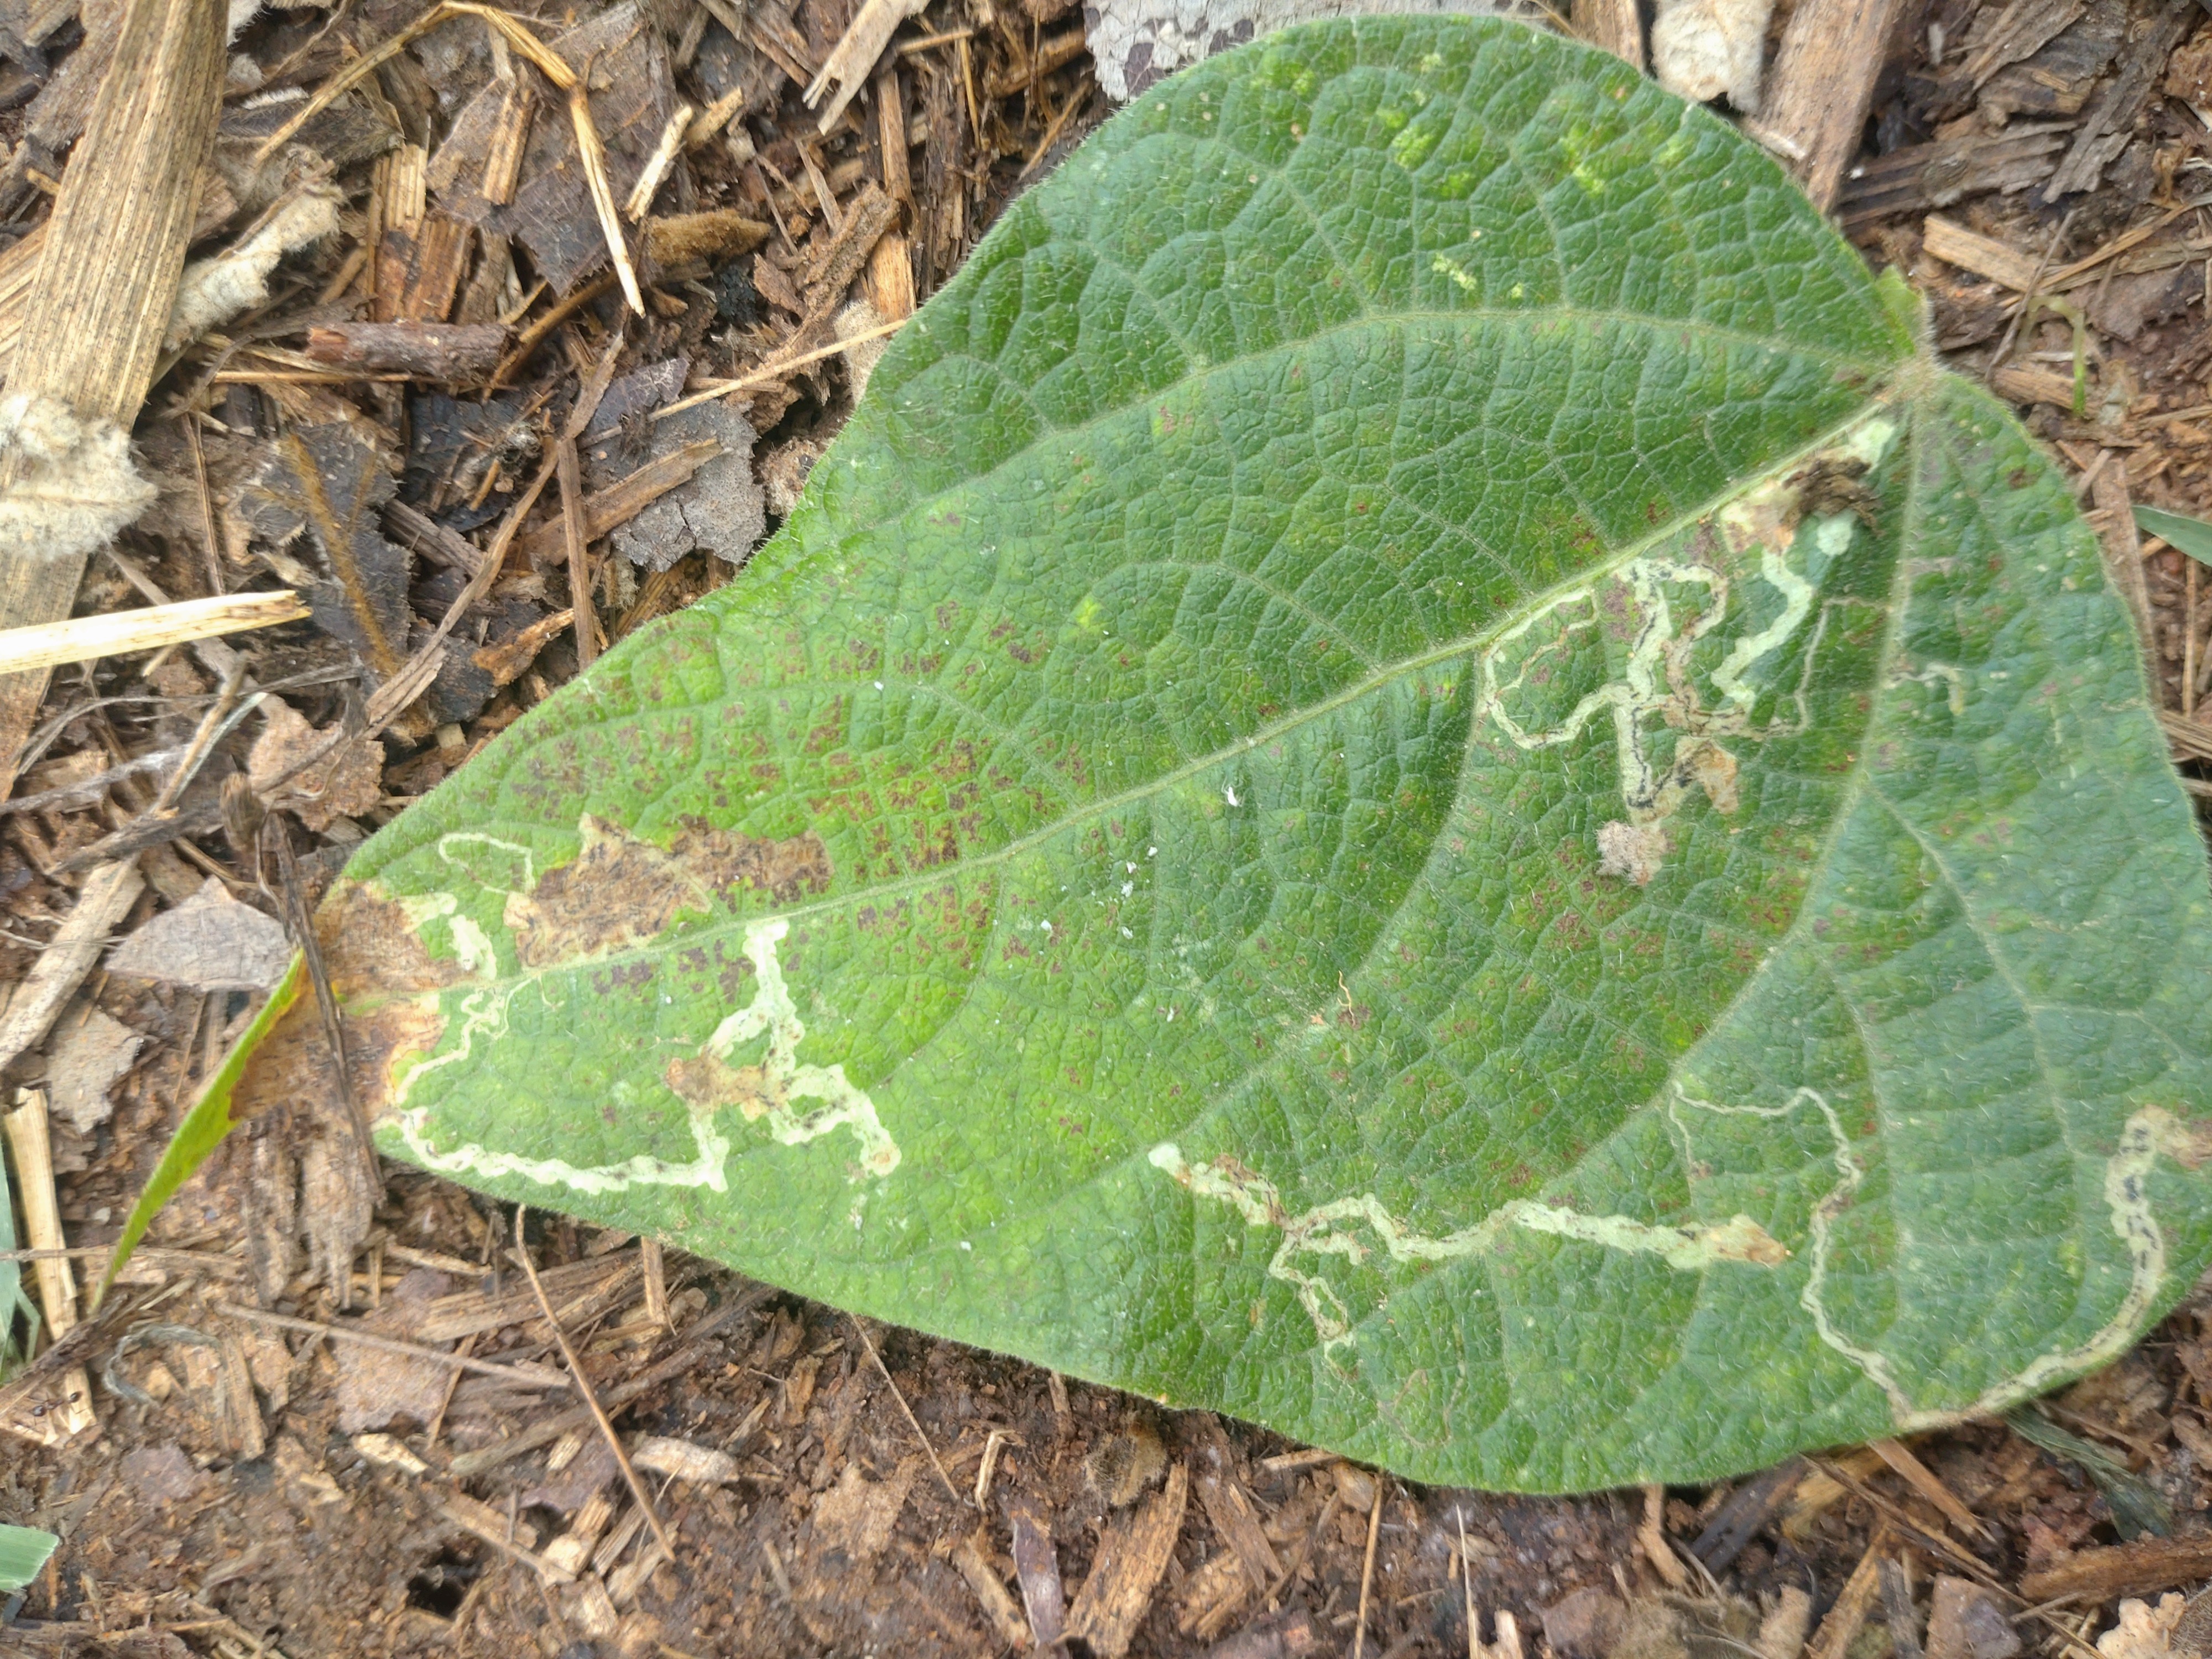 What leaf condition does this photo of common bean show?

anthracnose
